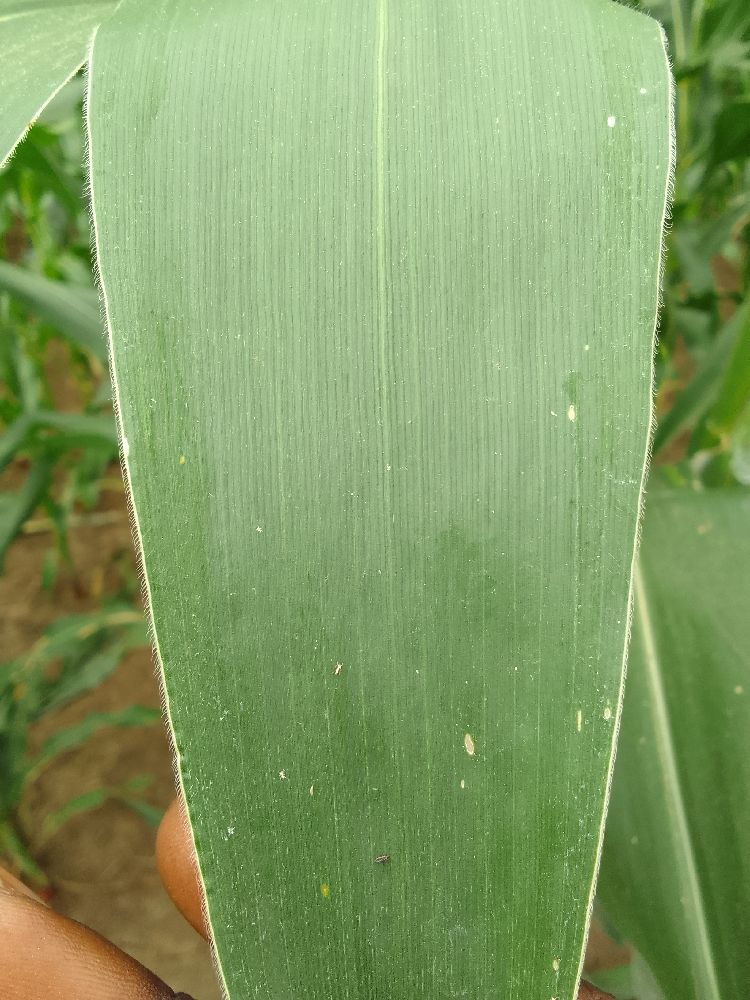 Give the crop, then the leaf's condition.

maize, healthy
